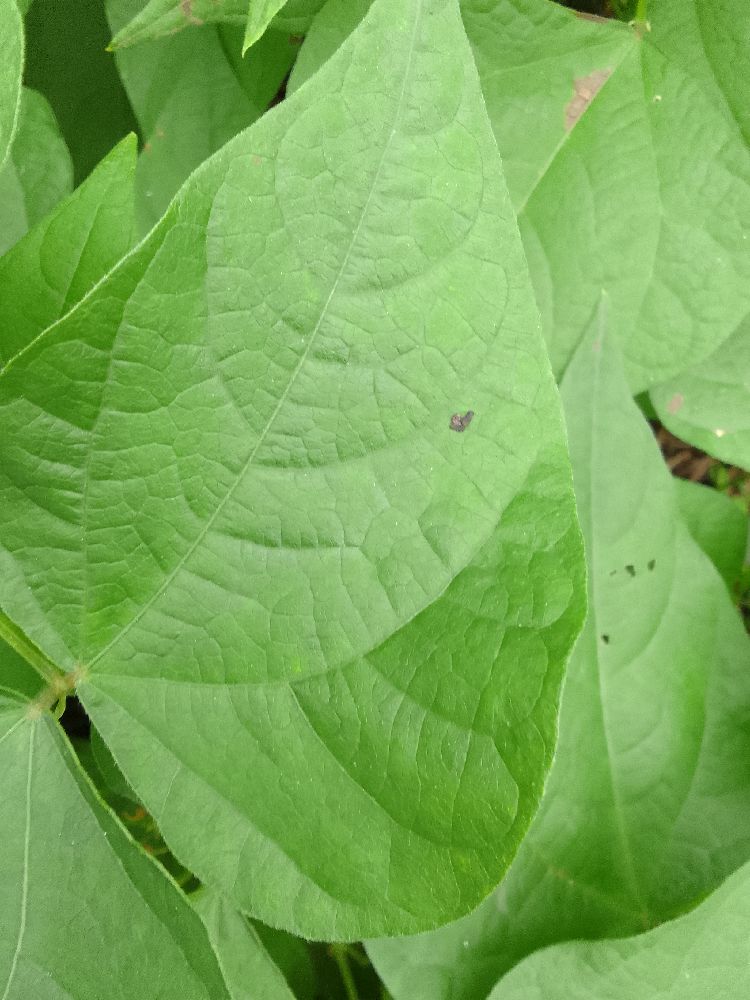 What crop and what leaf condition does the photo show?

common bean, healthy
